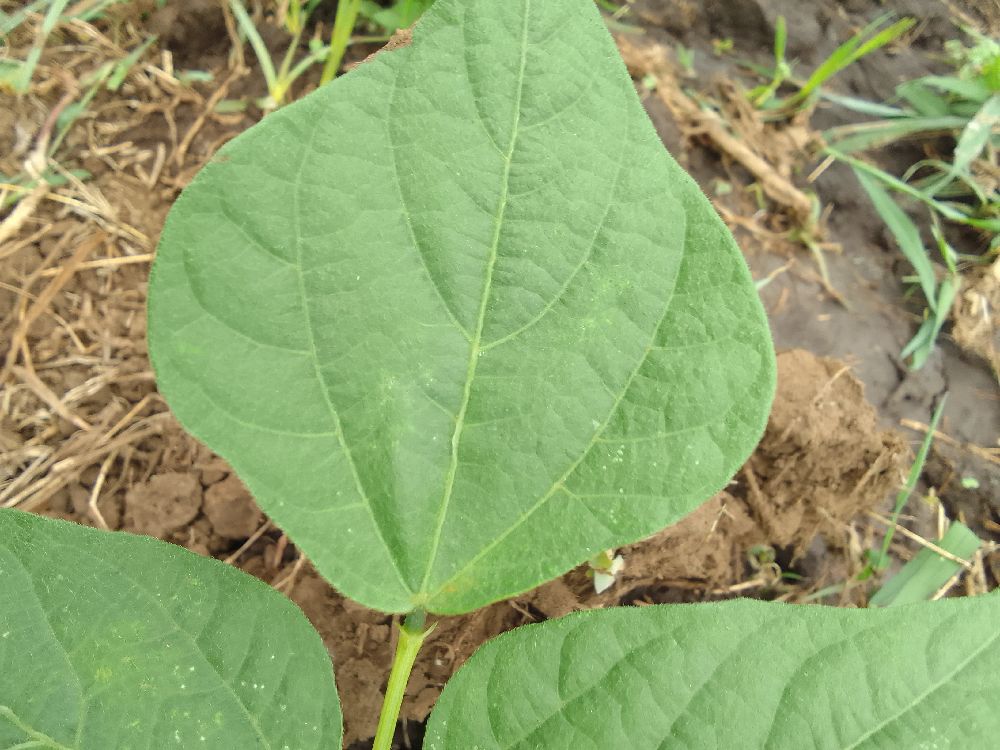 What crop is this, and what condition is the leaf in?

common bean, healthy
